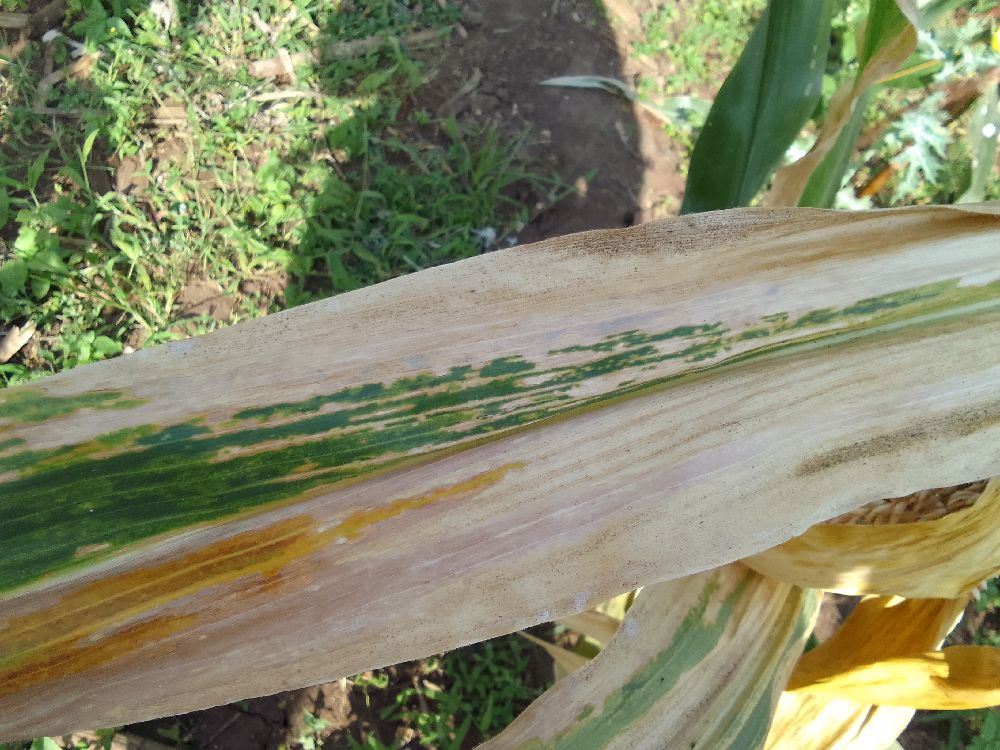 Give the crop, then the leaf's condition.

maize, maize lethal necrosis
